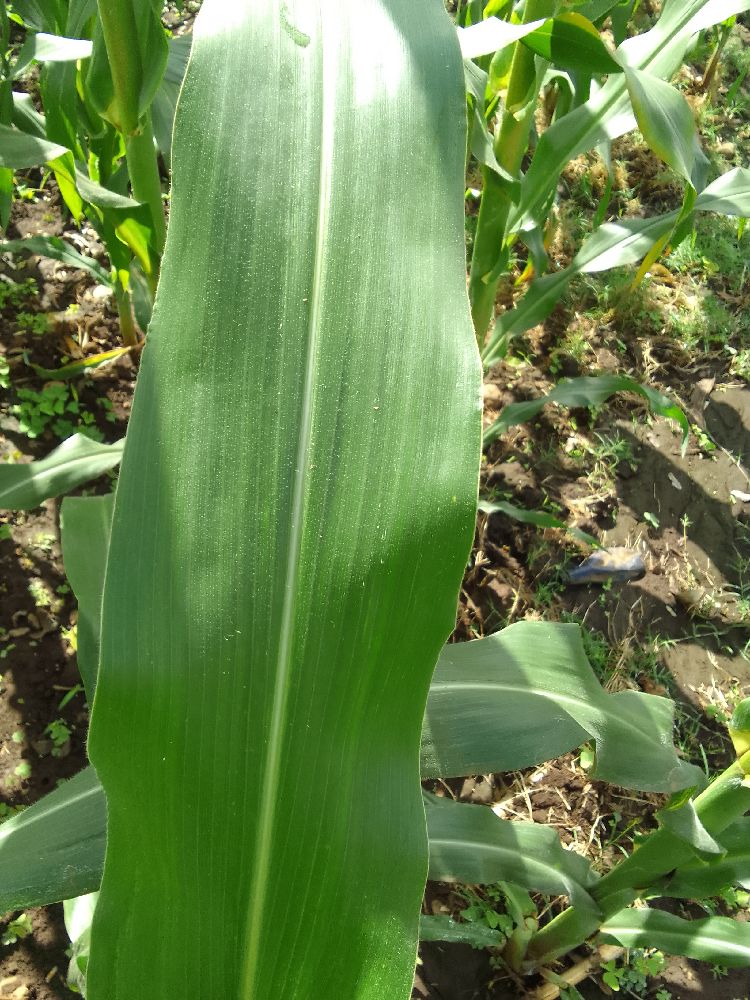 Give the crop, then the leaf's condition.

maize, healthy
